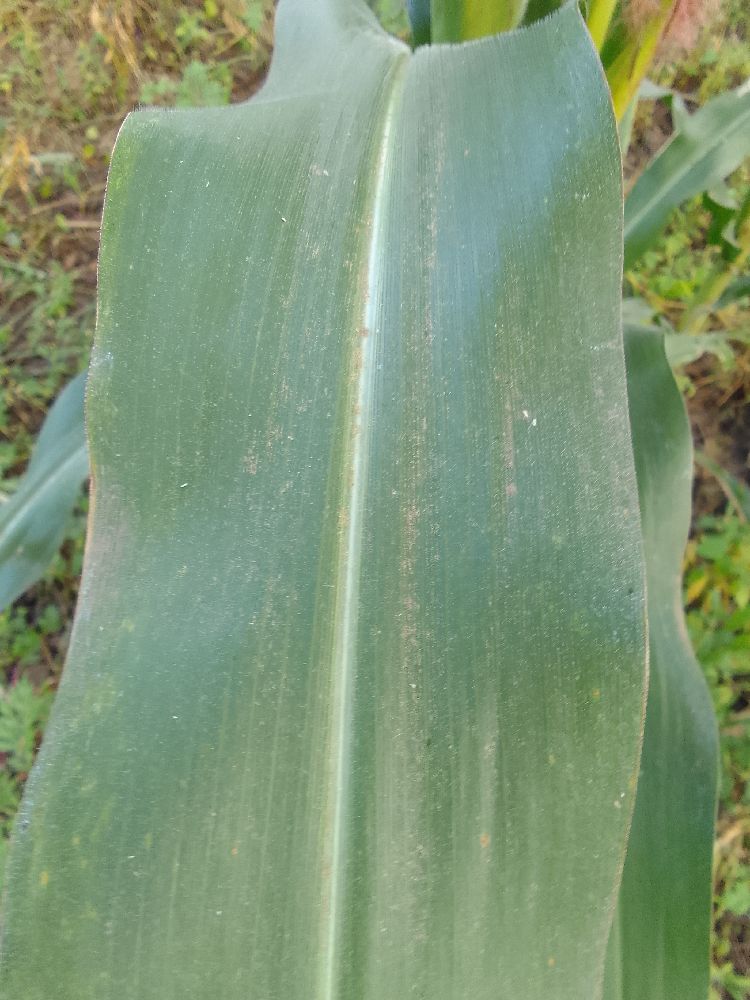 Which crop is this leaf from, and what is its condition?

maize, healthy
